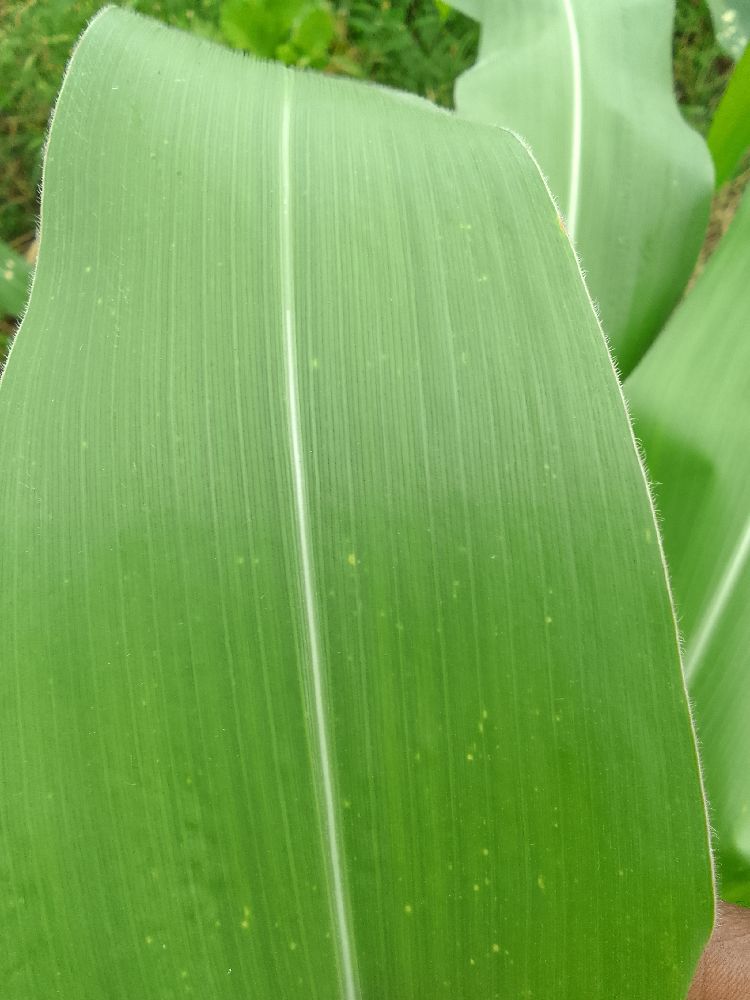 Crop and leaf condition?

maize, healthy
